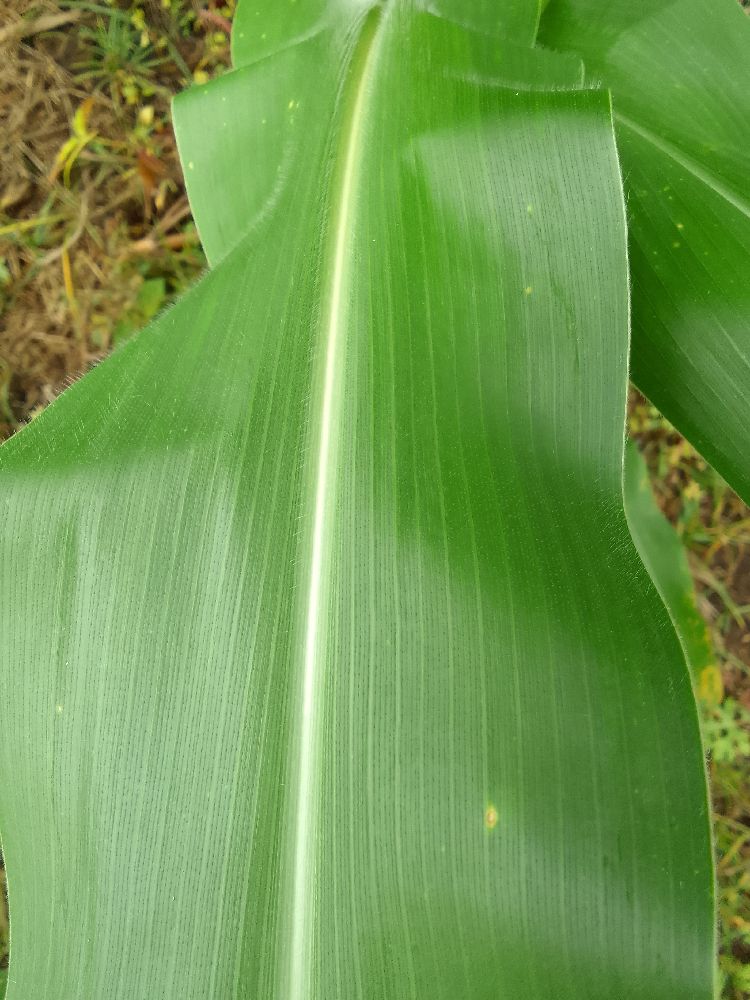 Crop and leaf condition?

maize, healthy
